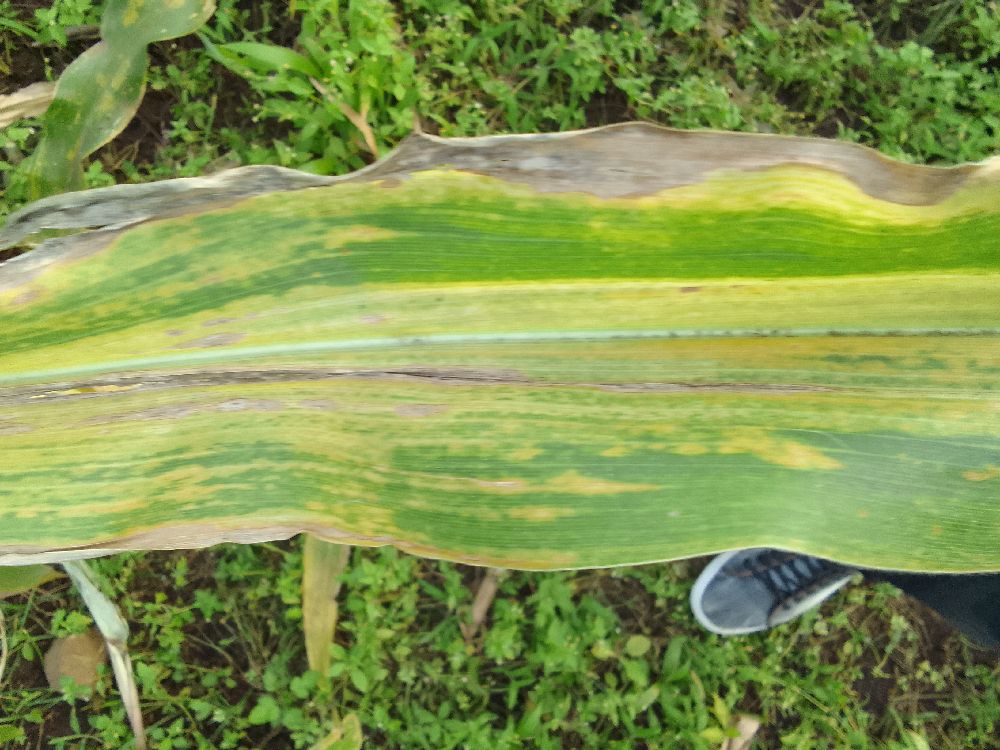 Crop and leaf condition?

maize, maize lethal necrosis
